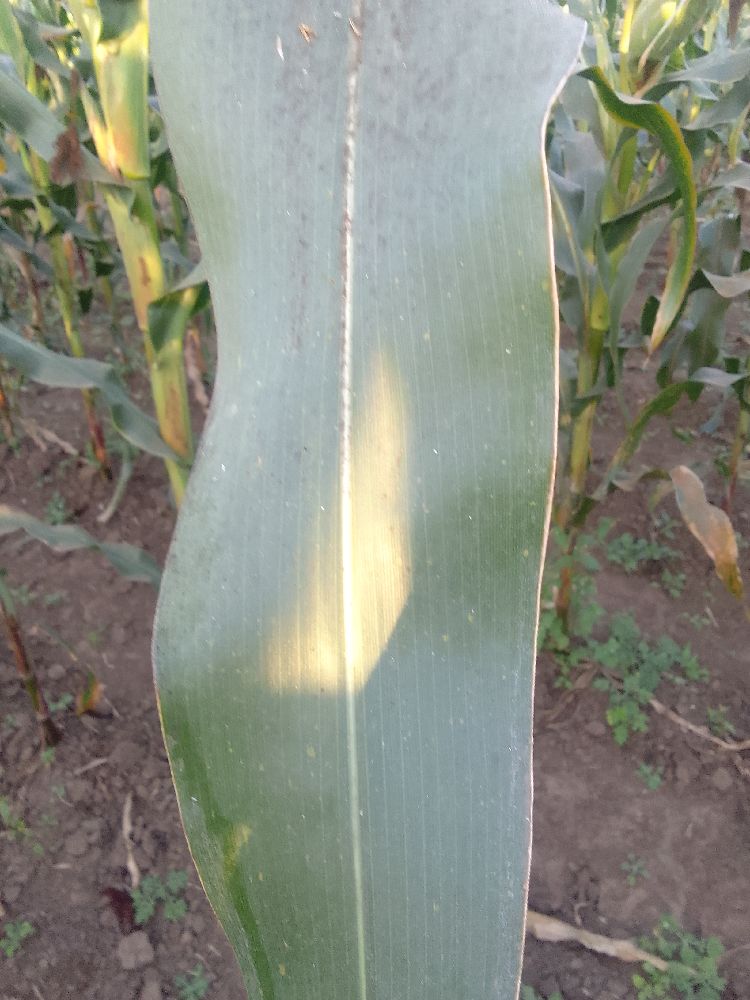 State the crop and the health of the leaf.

maize, healthy
